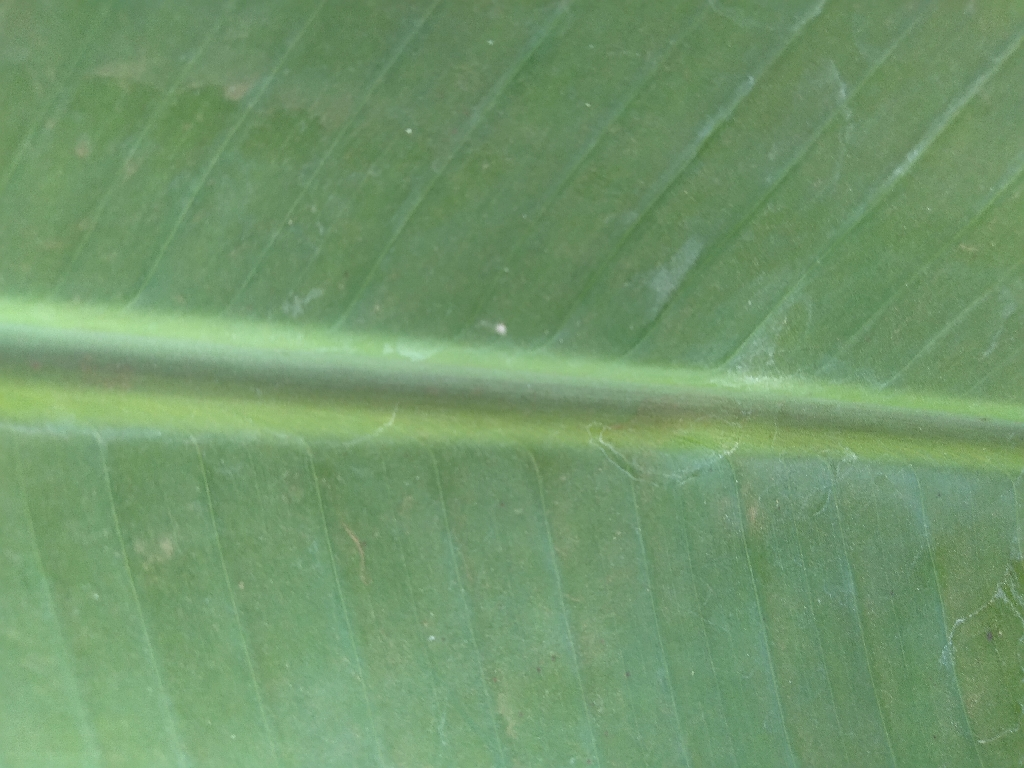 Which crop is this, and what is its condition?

banana, healthy
